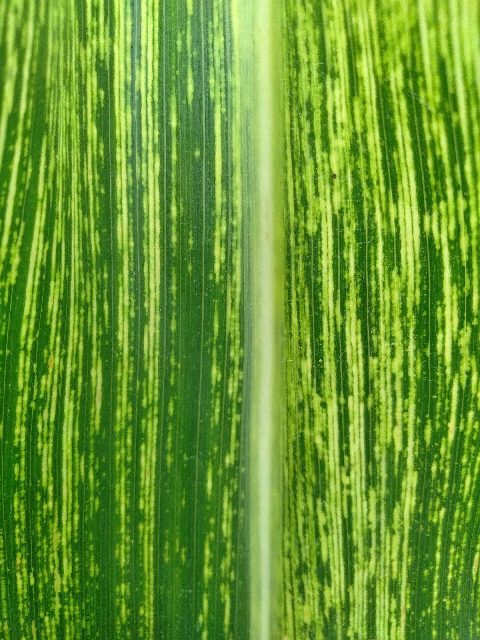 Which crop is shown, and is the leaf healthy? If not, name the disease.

maize, maize streak virus
